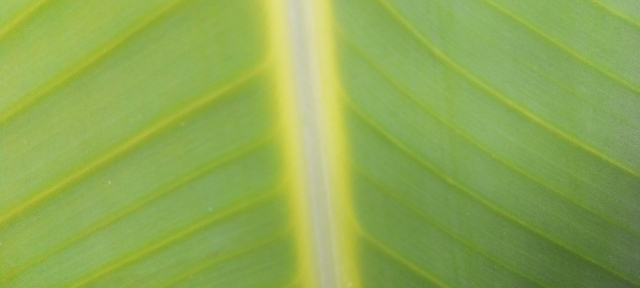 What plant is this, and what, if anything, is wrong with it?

banana, healthy
